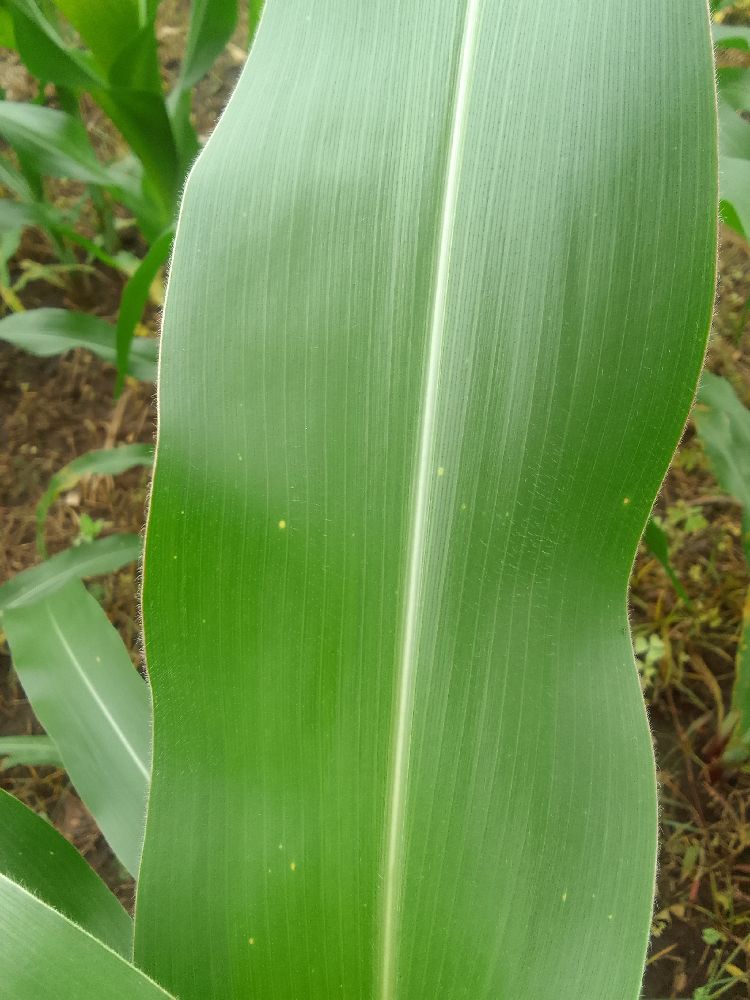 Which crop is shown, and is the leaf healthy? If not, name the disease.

maize, healthy
